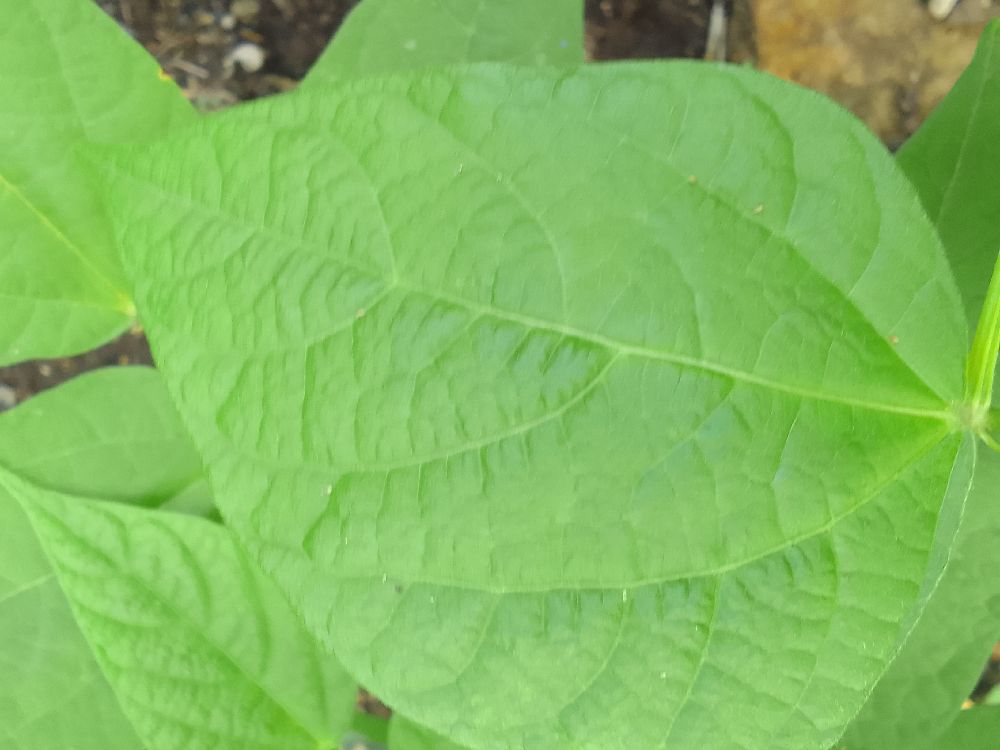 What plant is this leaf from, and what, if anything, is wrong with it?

common bean, healthy
